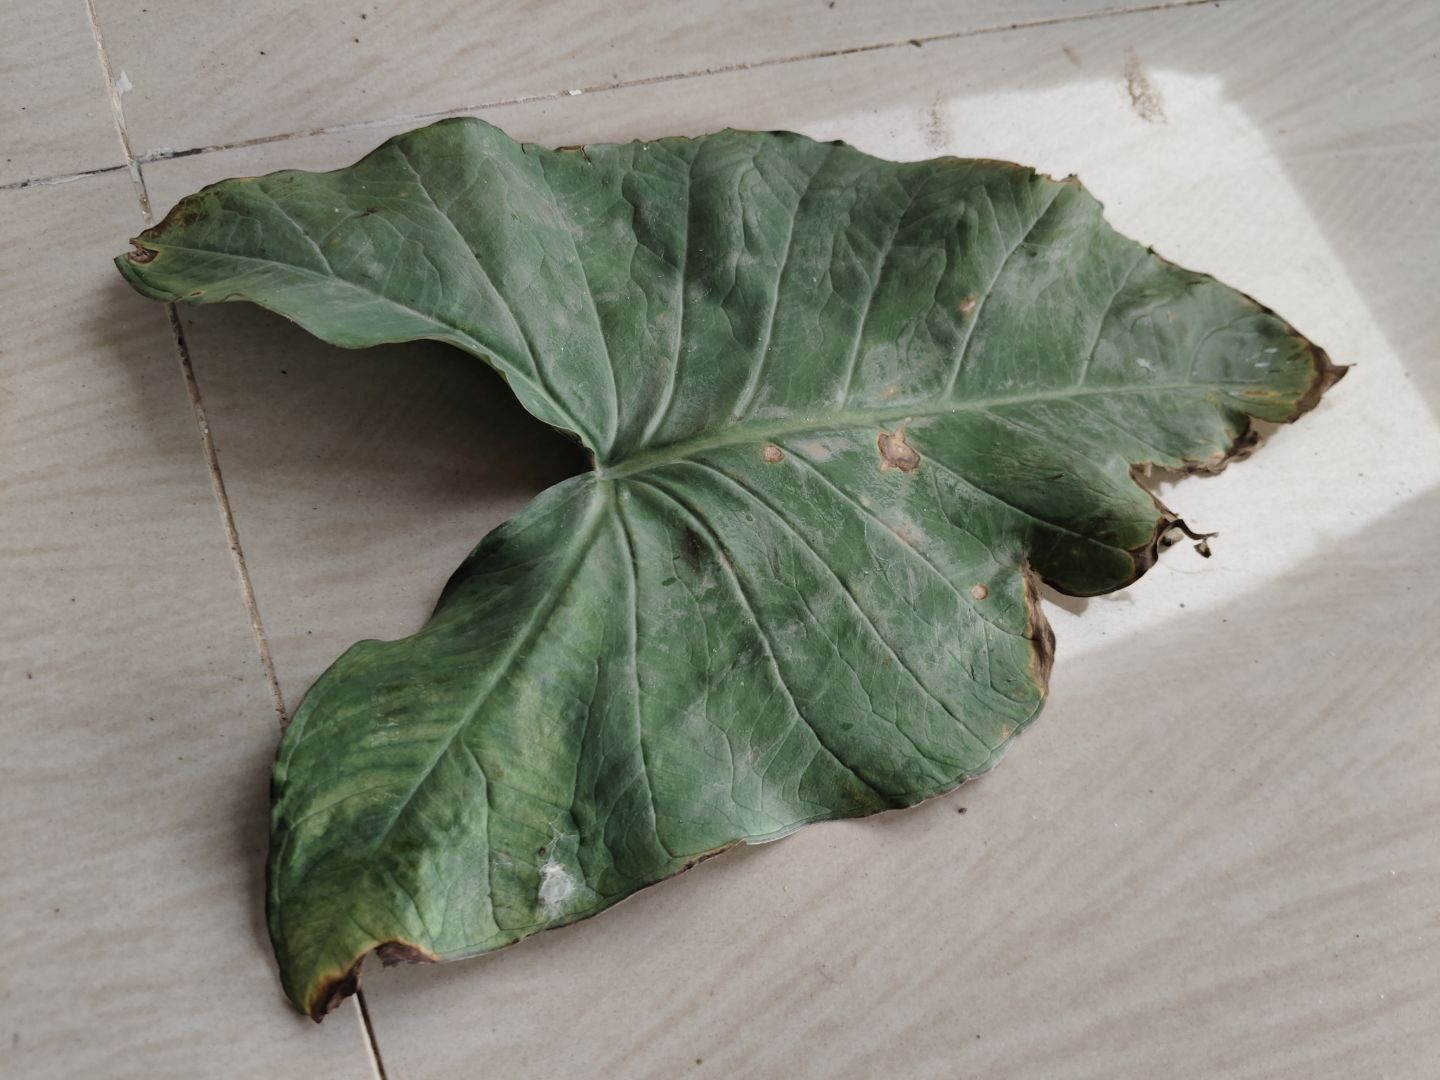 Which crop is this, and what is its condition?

taro, leaf blight
